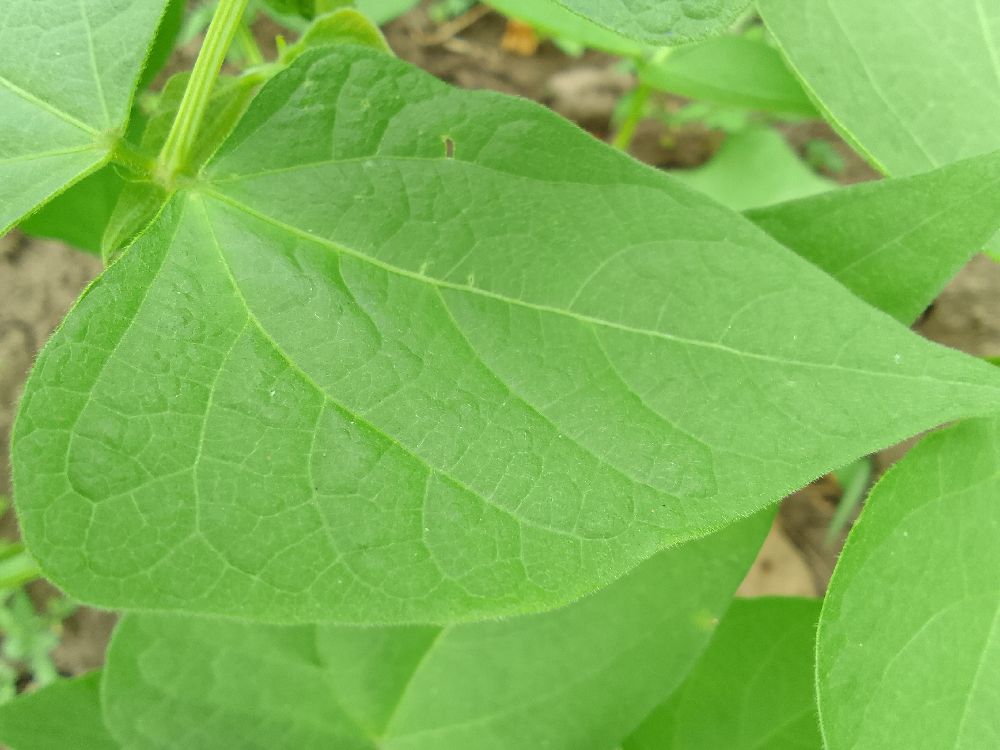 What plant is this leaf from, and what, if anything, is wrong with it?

common bean, healthy
